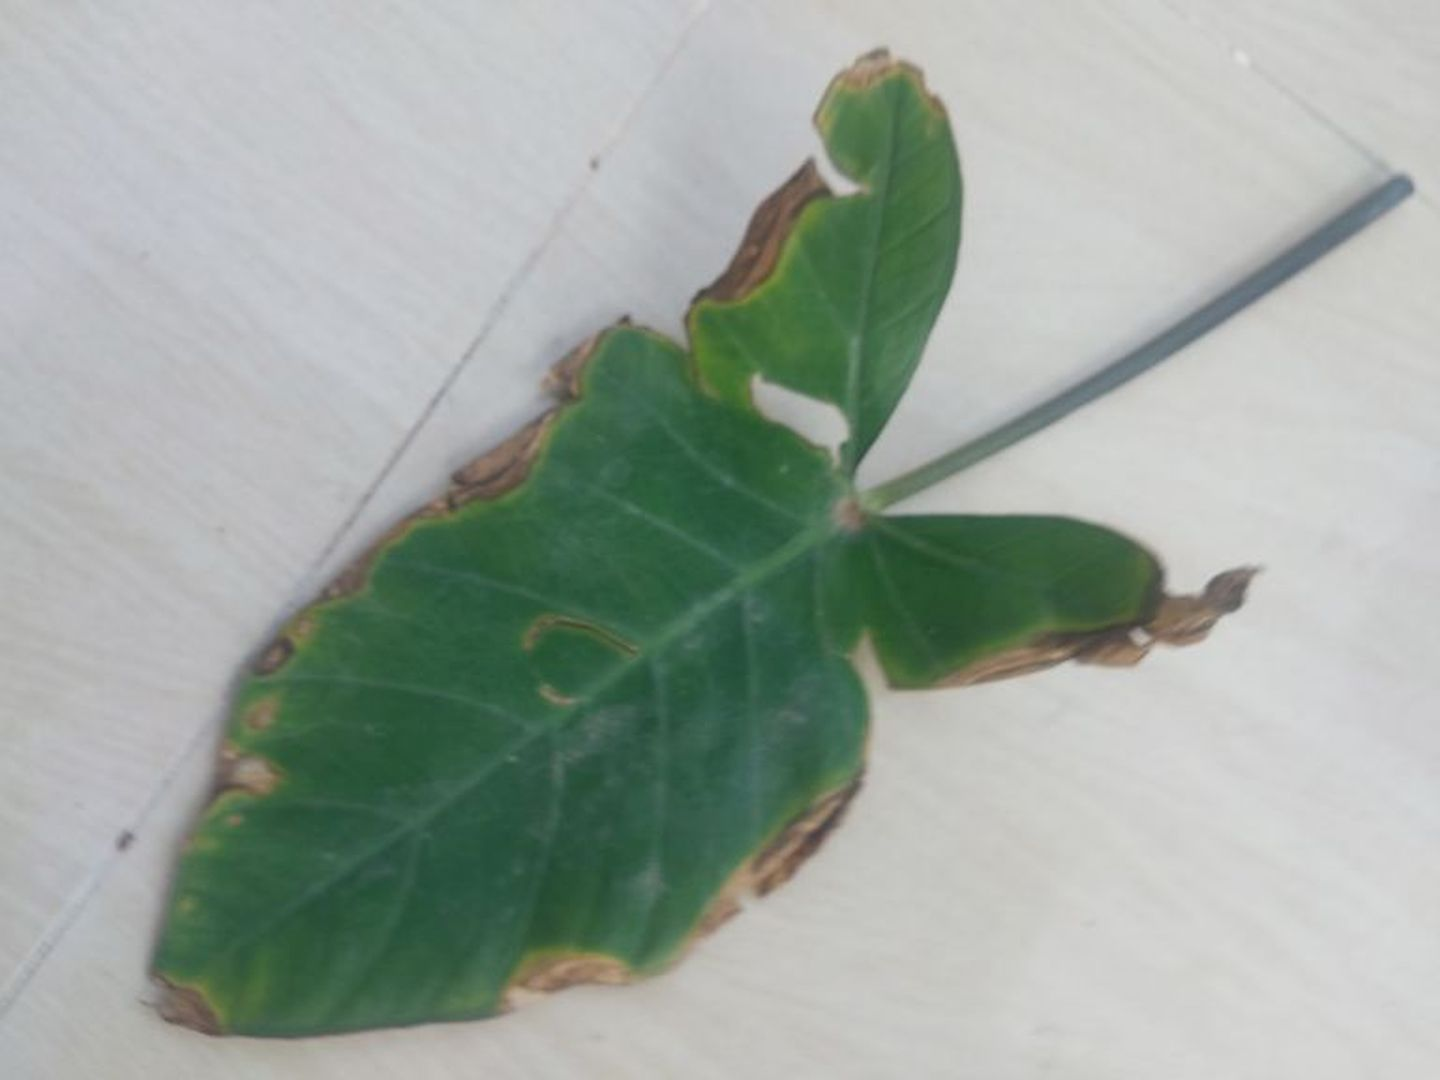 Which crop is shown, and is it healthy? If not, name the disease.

taro, leaf blight
